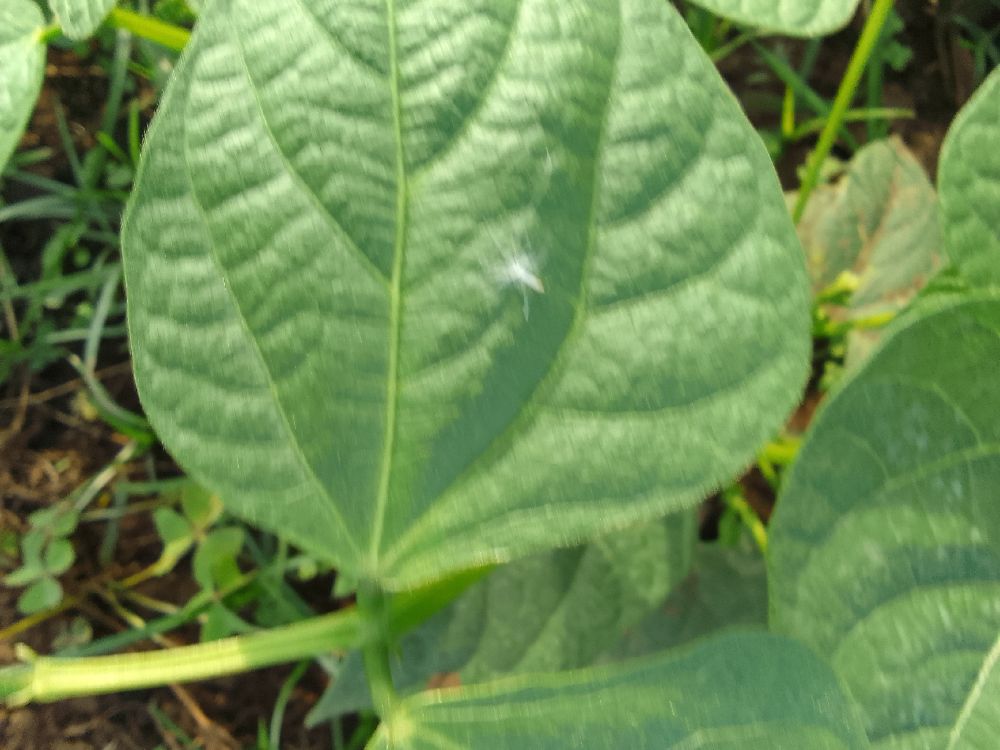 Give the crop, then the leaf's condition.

common bean, healthy
